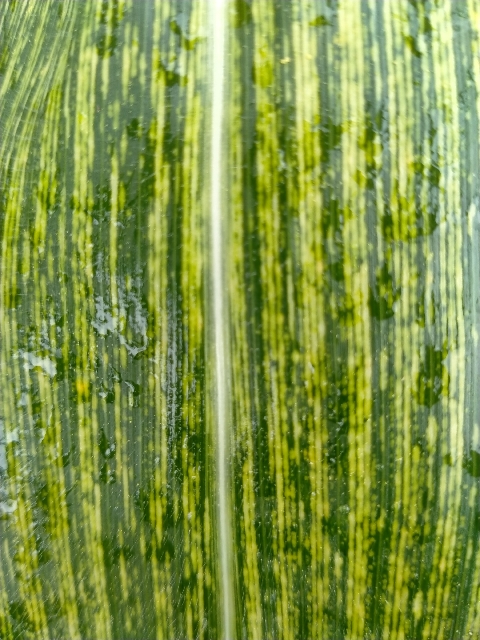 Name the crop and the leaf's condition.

maize, maize streak virus
